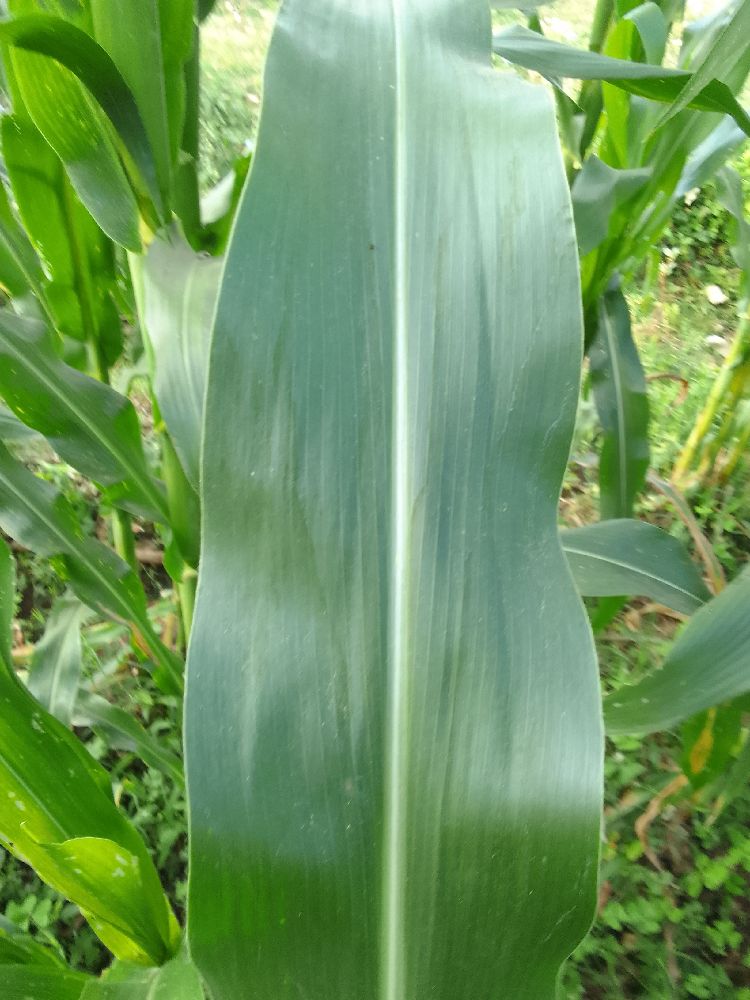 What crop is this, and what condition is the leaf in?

maize, healthy
